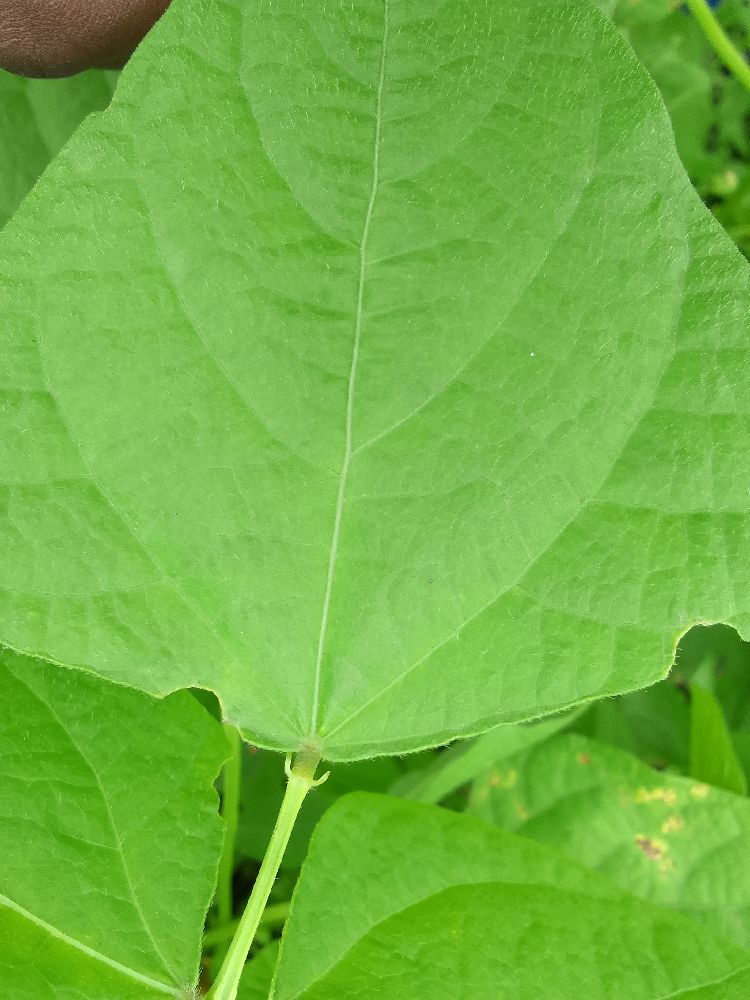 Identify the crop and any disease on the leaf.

common bean, healthy
